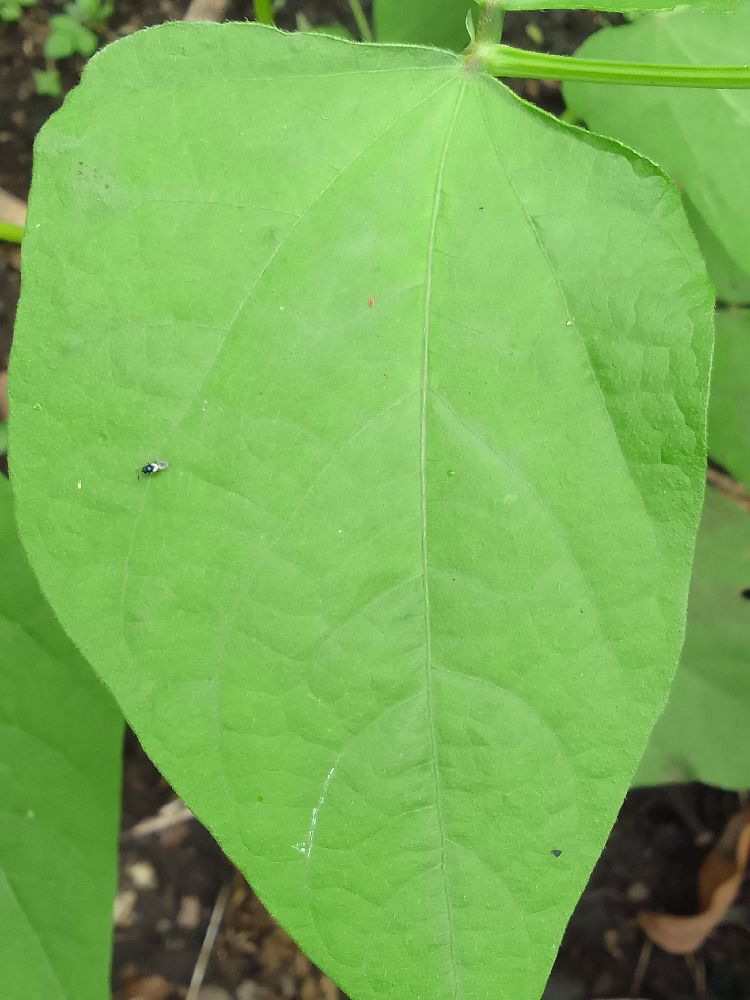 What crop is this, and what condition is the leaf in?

common bean, healthy
